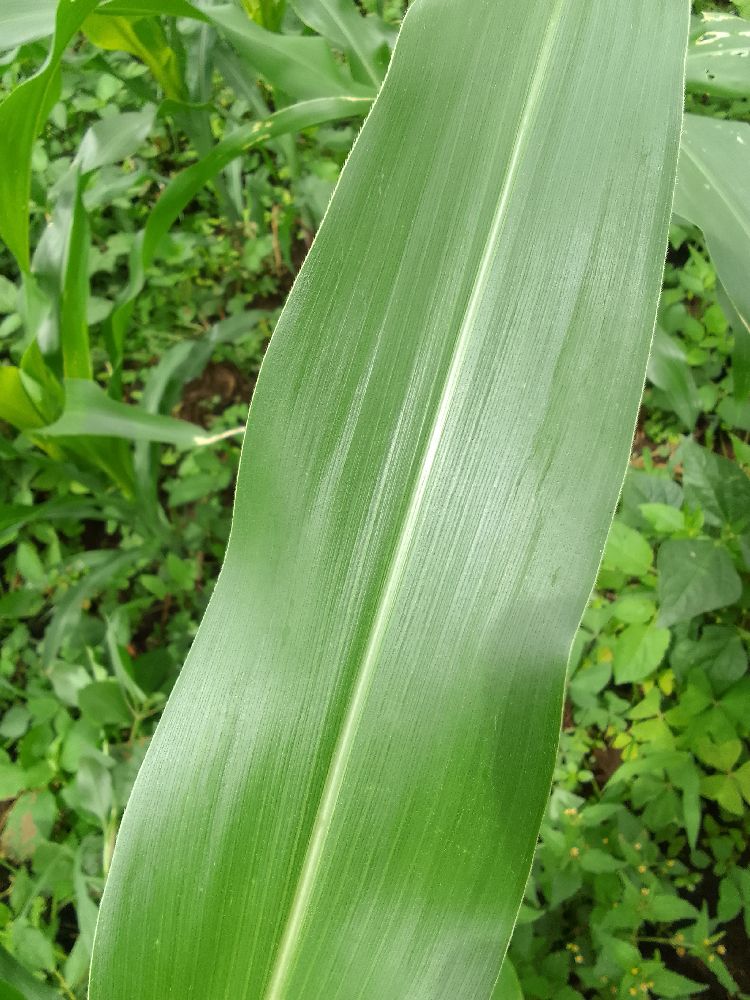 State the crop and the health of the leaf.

maize, healthy
